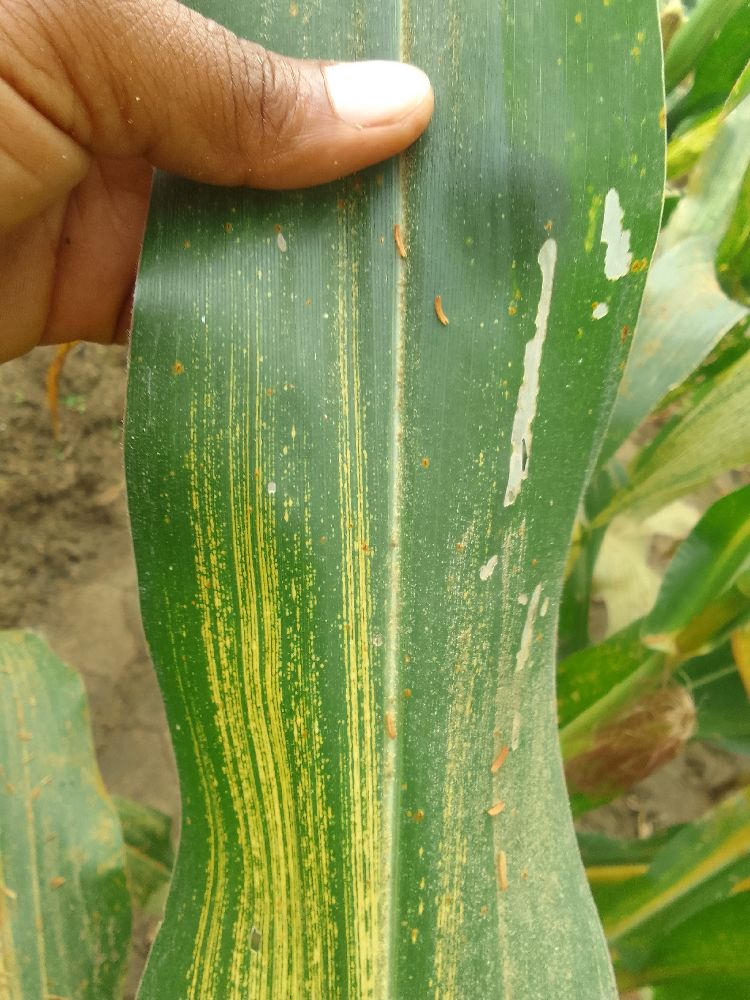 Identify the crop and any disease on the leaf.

maize, maize streak virus
